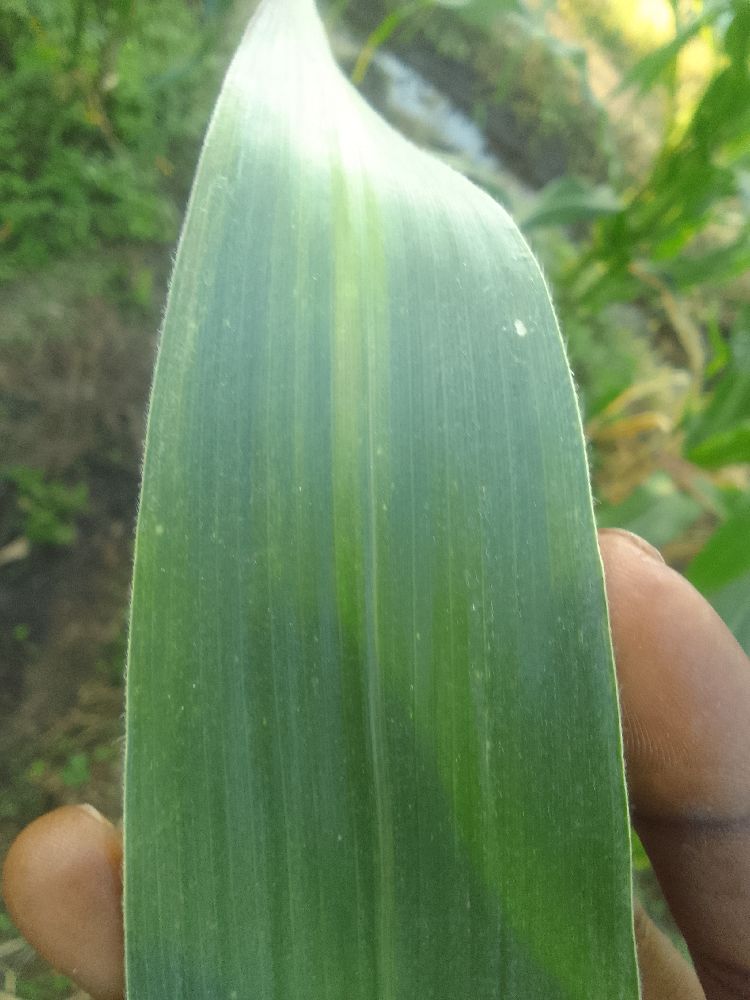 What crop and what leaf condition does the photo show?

maize, healthy
